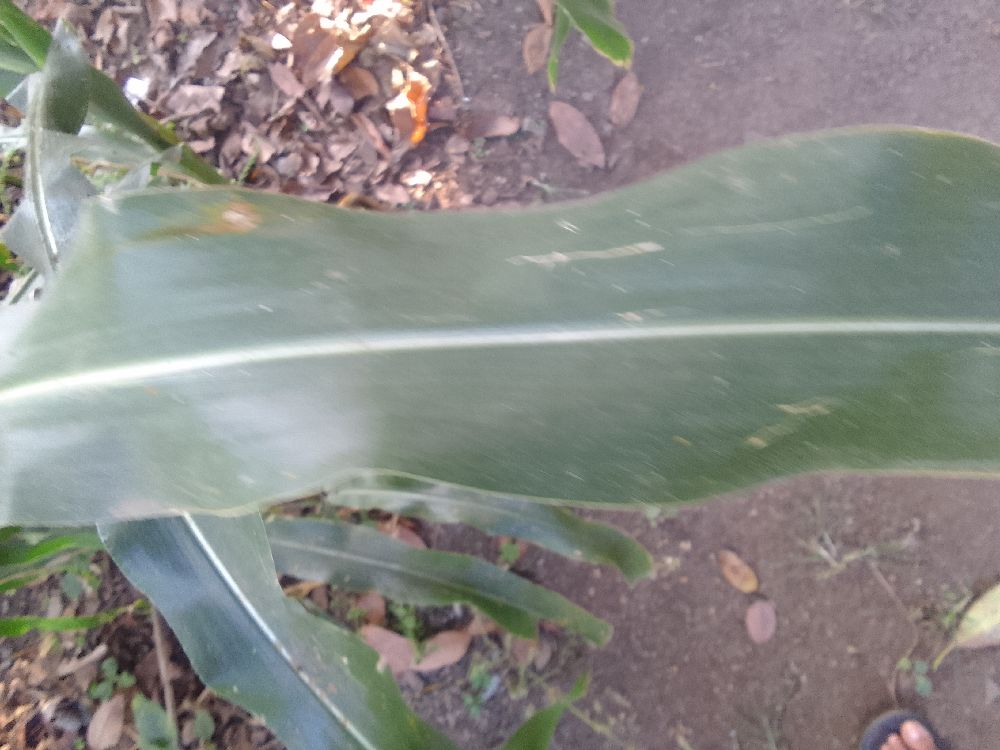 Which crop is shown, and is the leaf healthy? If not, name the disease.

maize, healthy
